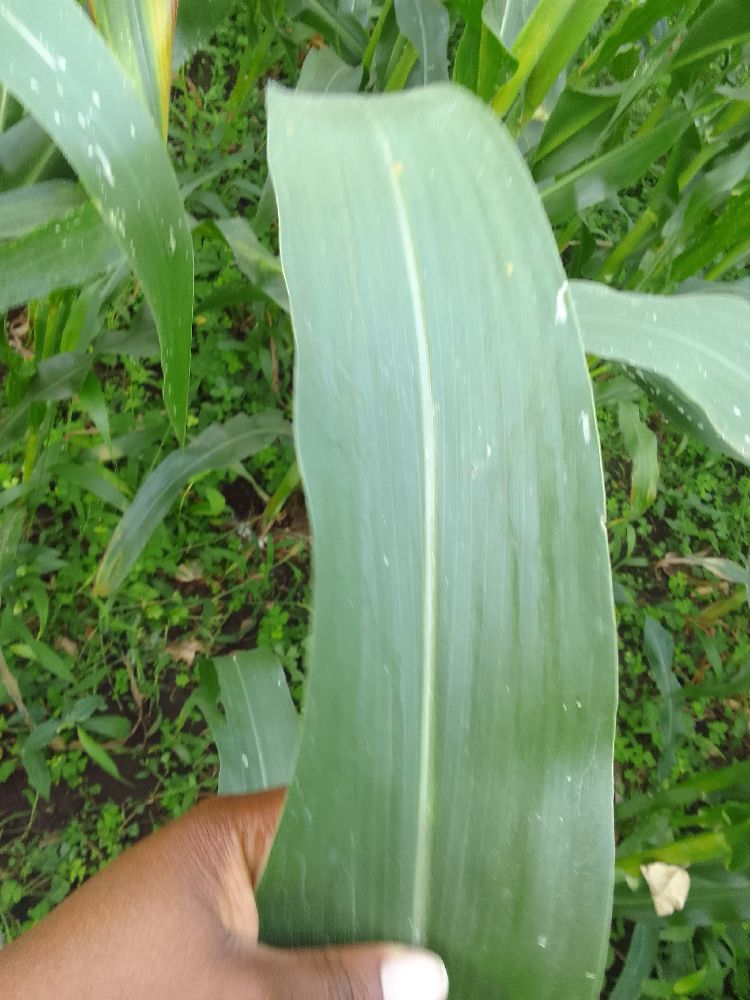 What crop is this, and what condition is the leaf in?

maize, healthy
